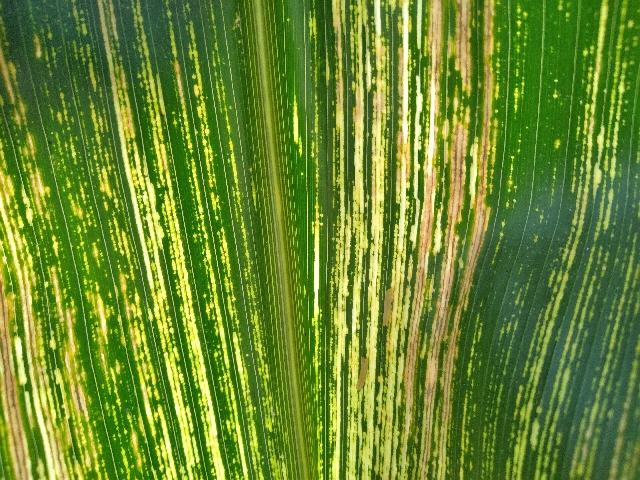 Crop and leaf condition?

maize, maize streak virus
